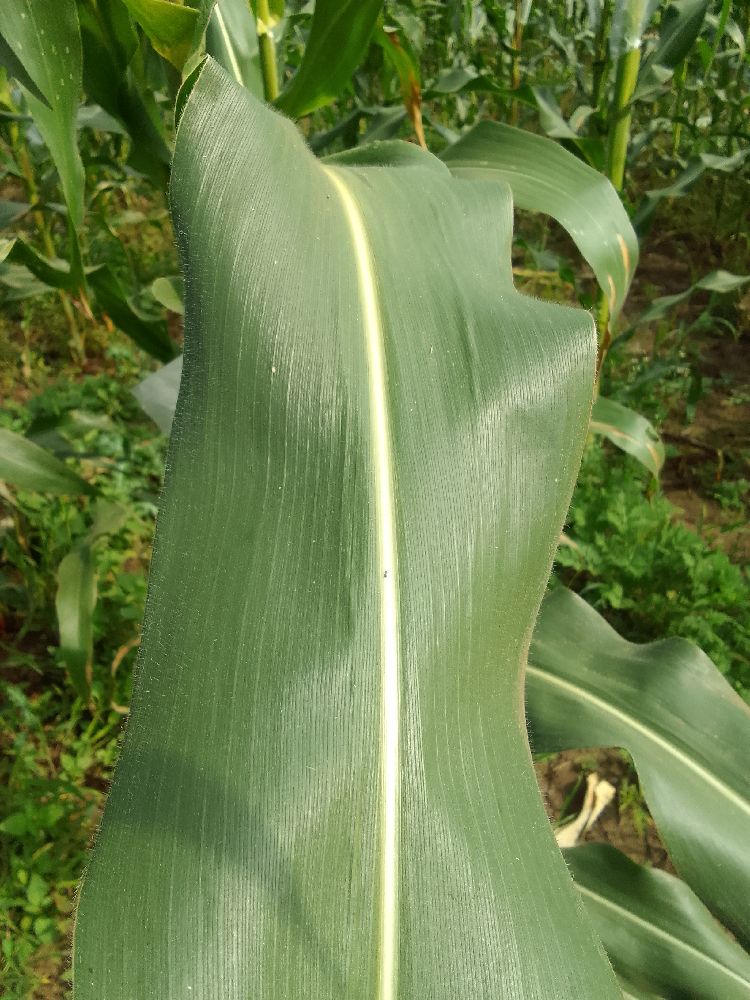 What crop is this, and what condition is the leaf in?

maize, healthy
